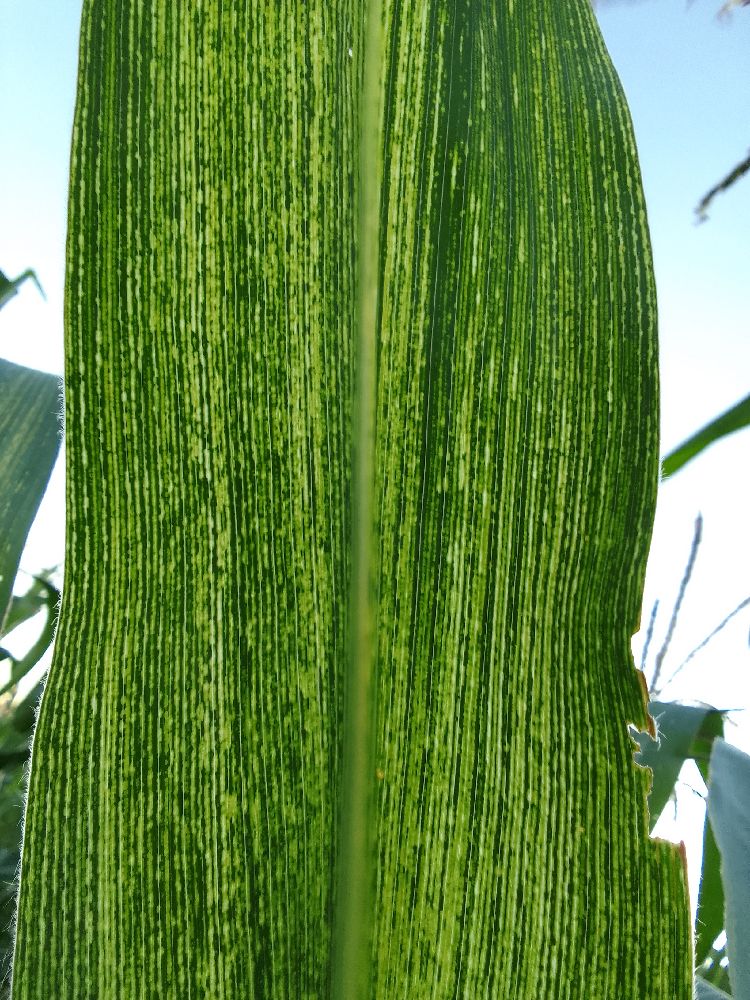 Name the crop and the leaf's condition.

maize, maize streak virus
